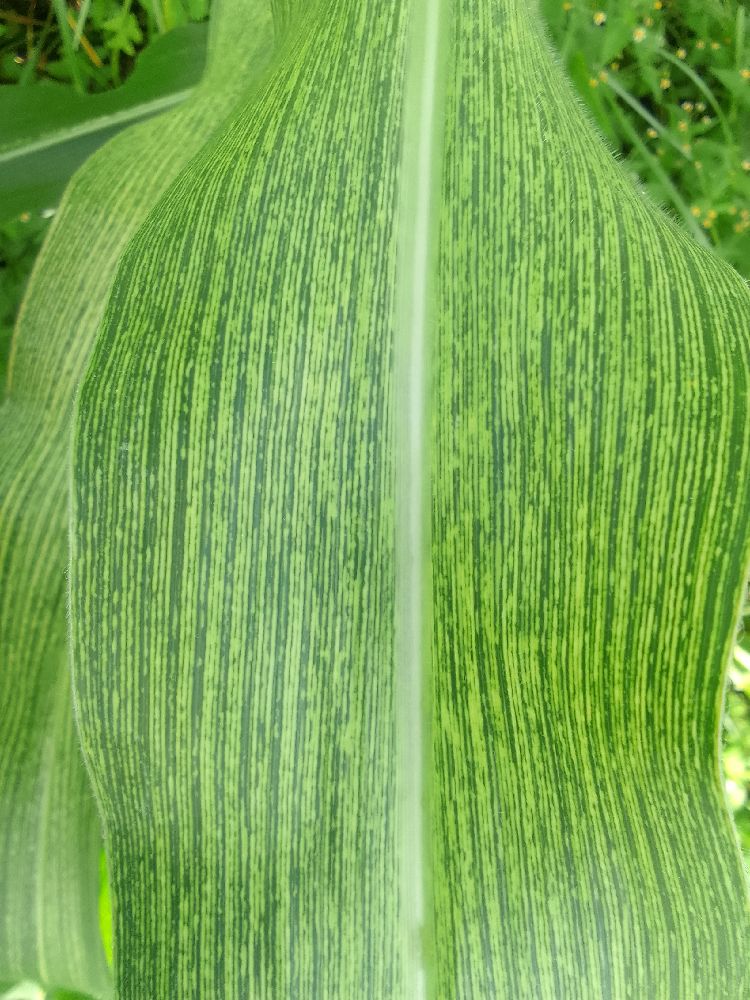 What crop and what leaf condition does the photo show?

maize, maize streak virus
